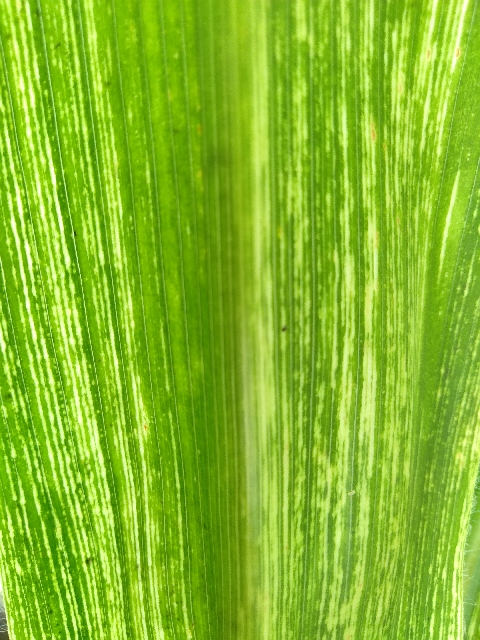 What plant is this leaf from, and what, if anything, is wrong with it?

maize, maize streak virus
